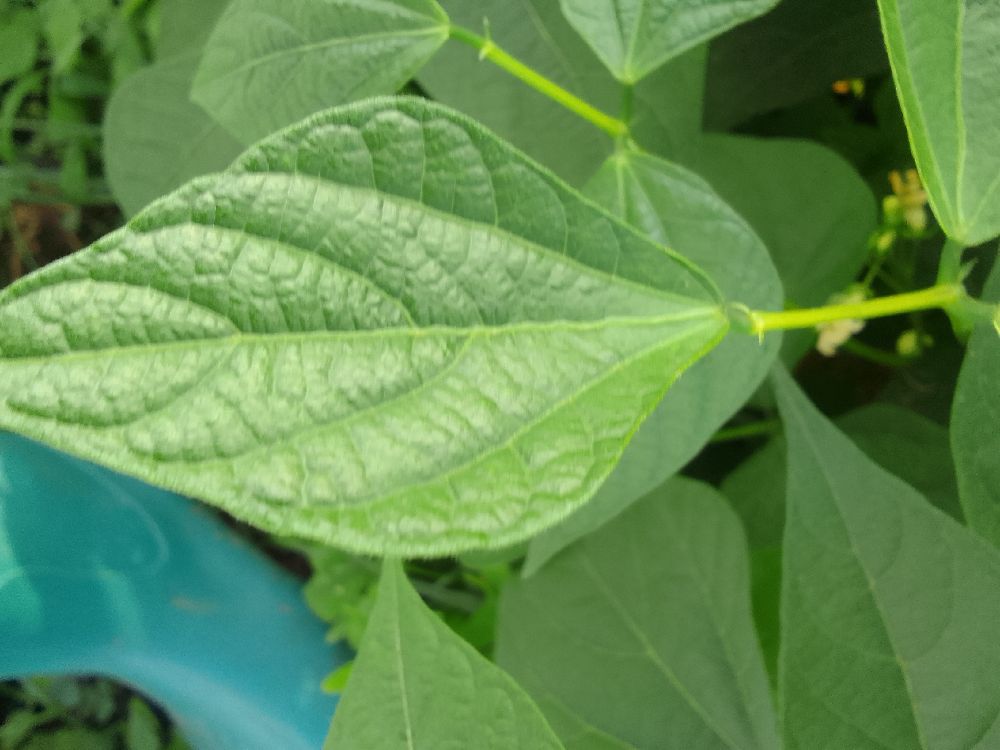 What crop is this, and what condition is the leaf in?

common bean, healthy
